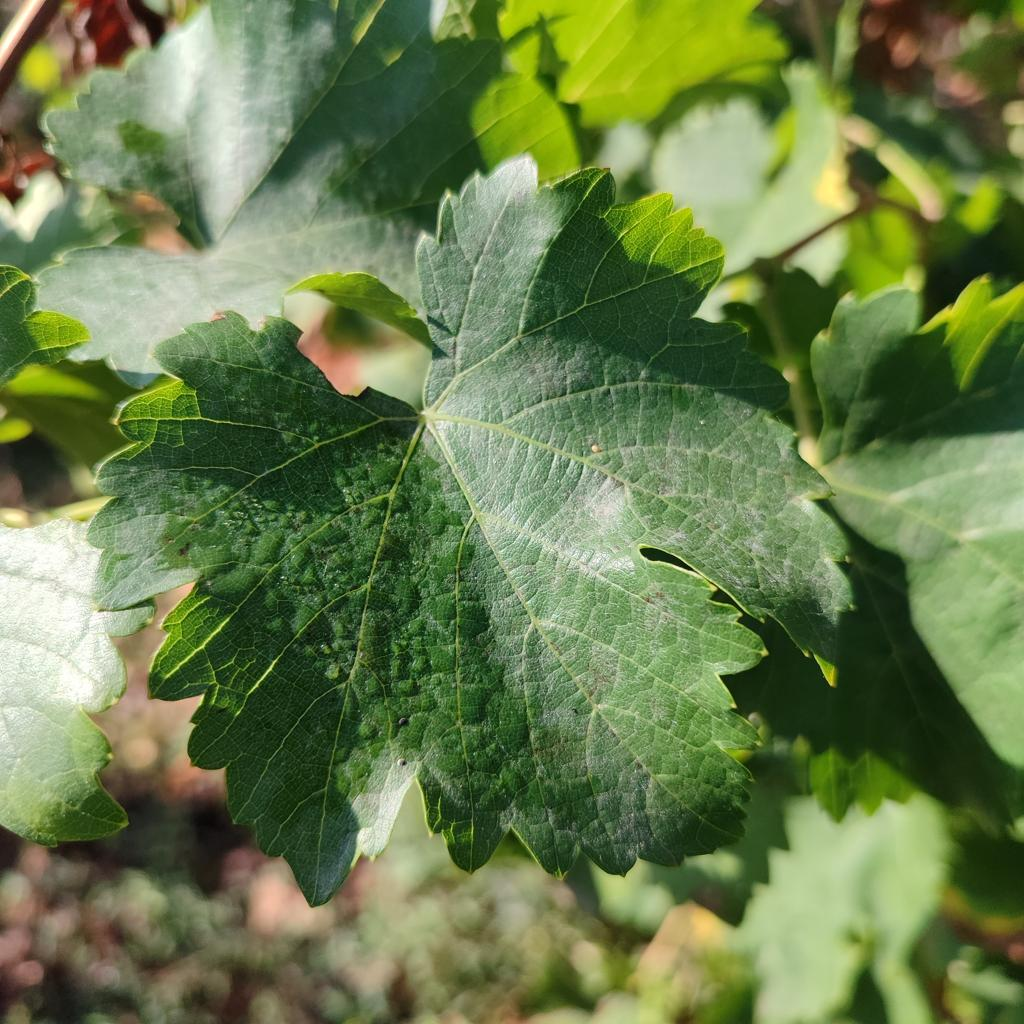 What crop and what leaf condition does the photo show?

grapevine, powdery mildew
